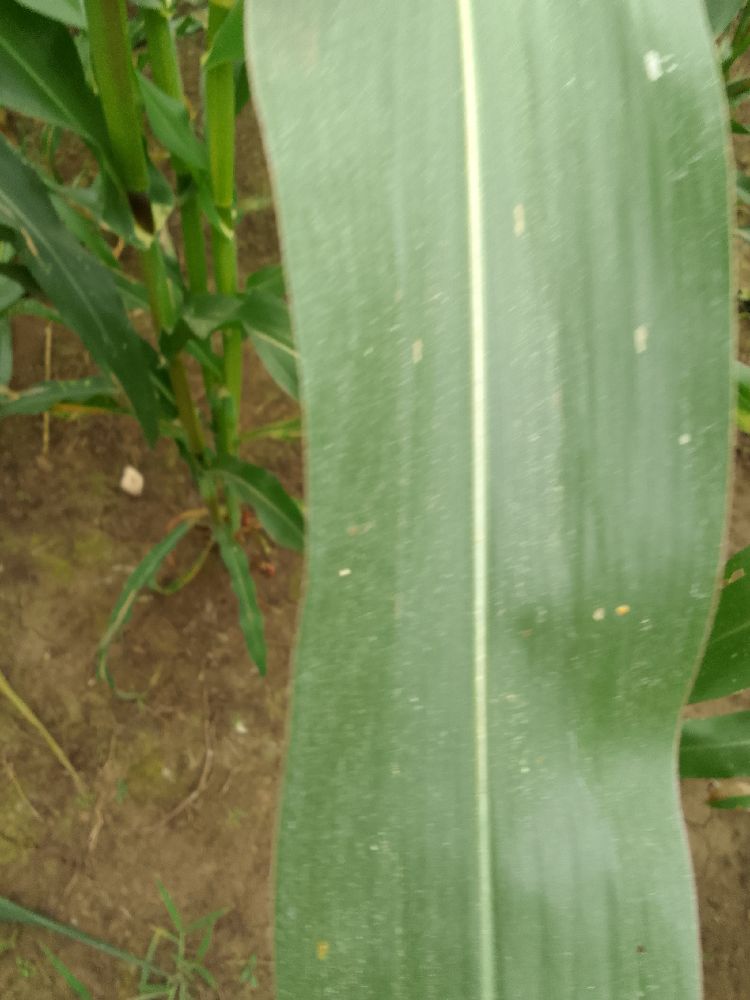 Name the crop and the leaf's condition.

maize, healthy
